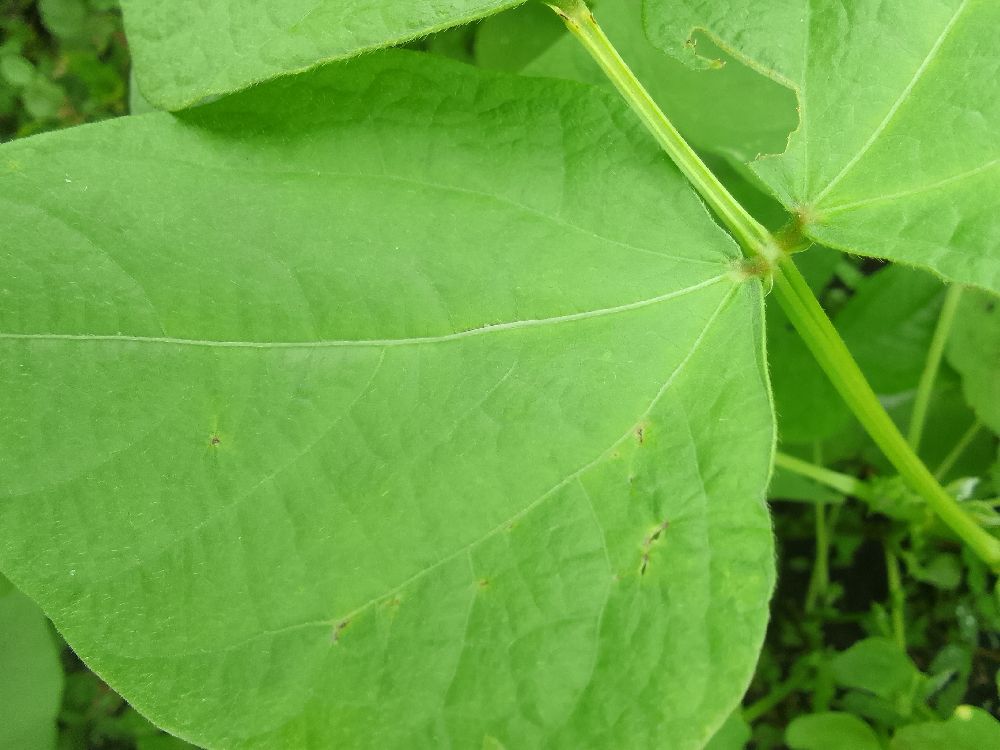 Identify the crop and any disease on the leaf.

common bean, healthy
